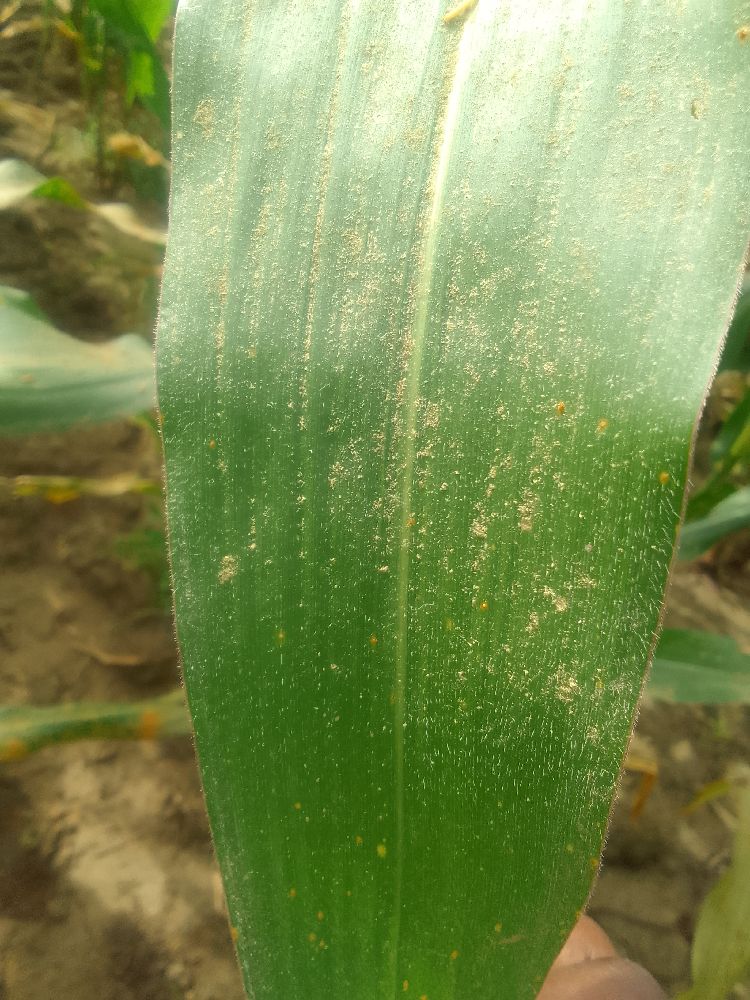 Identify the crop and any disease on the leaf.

maize, healthy
